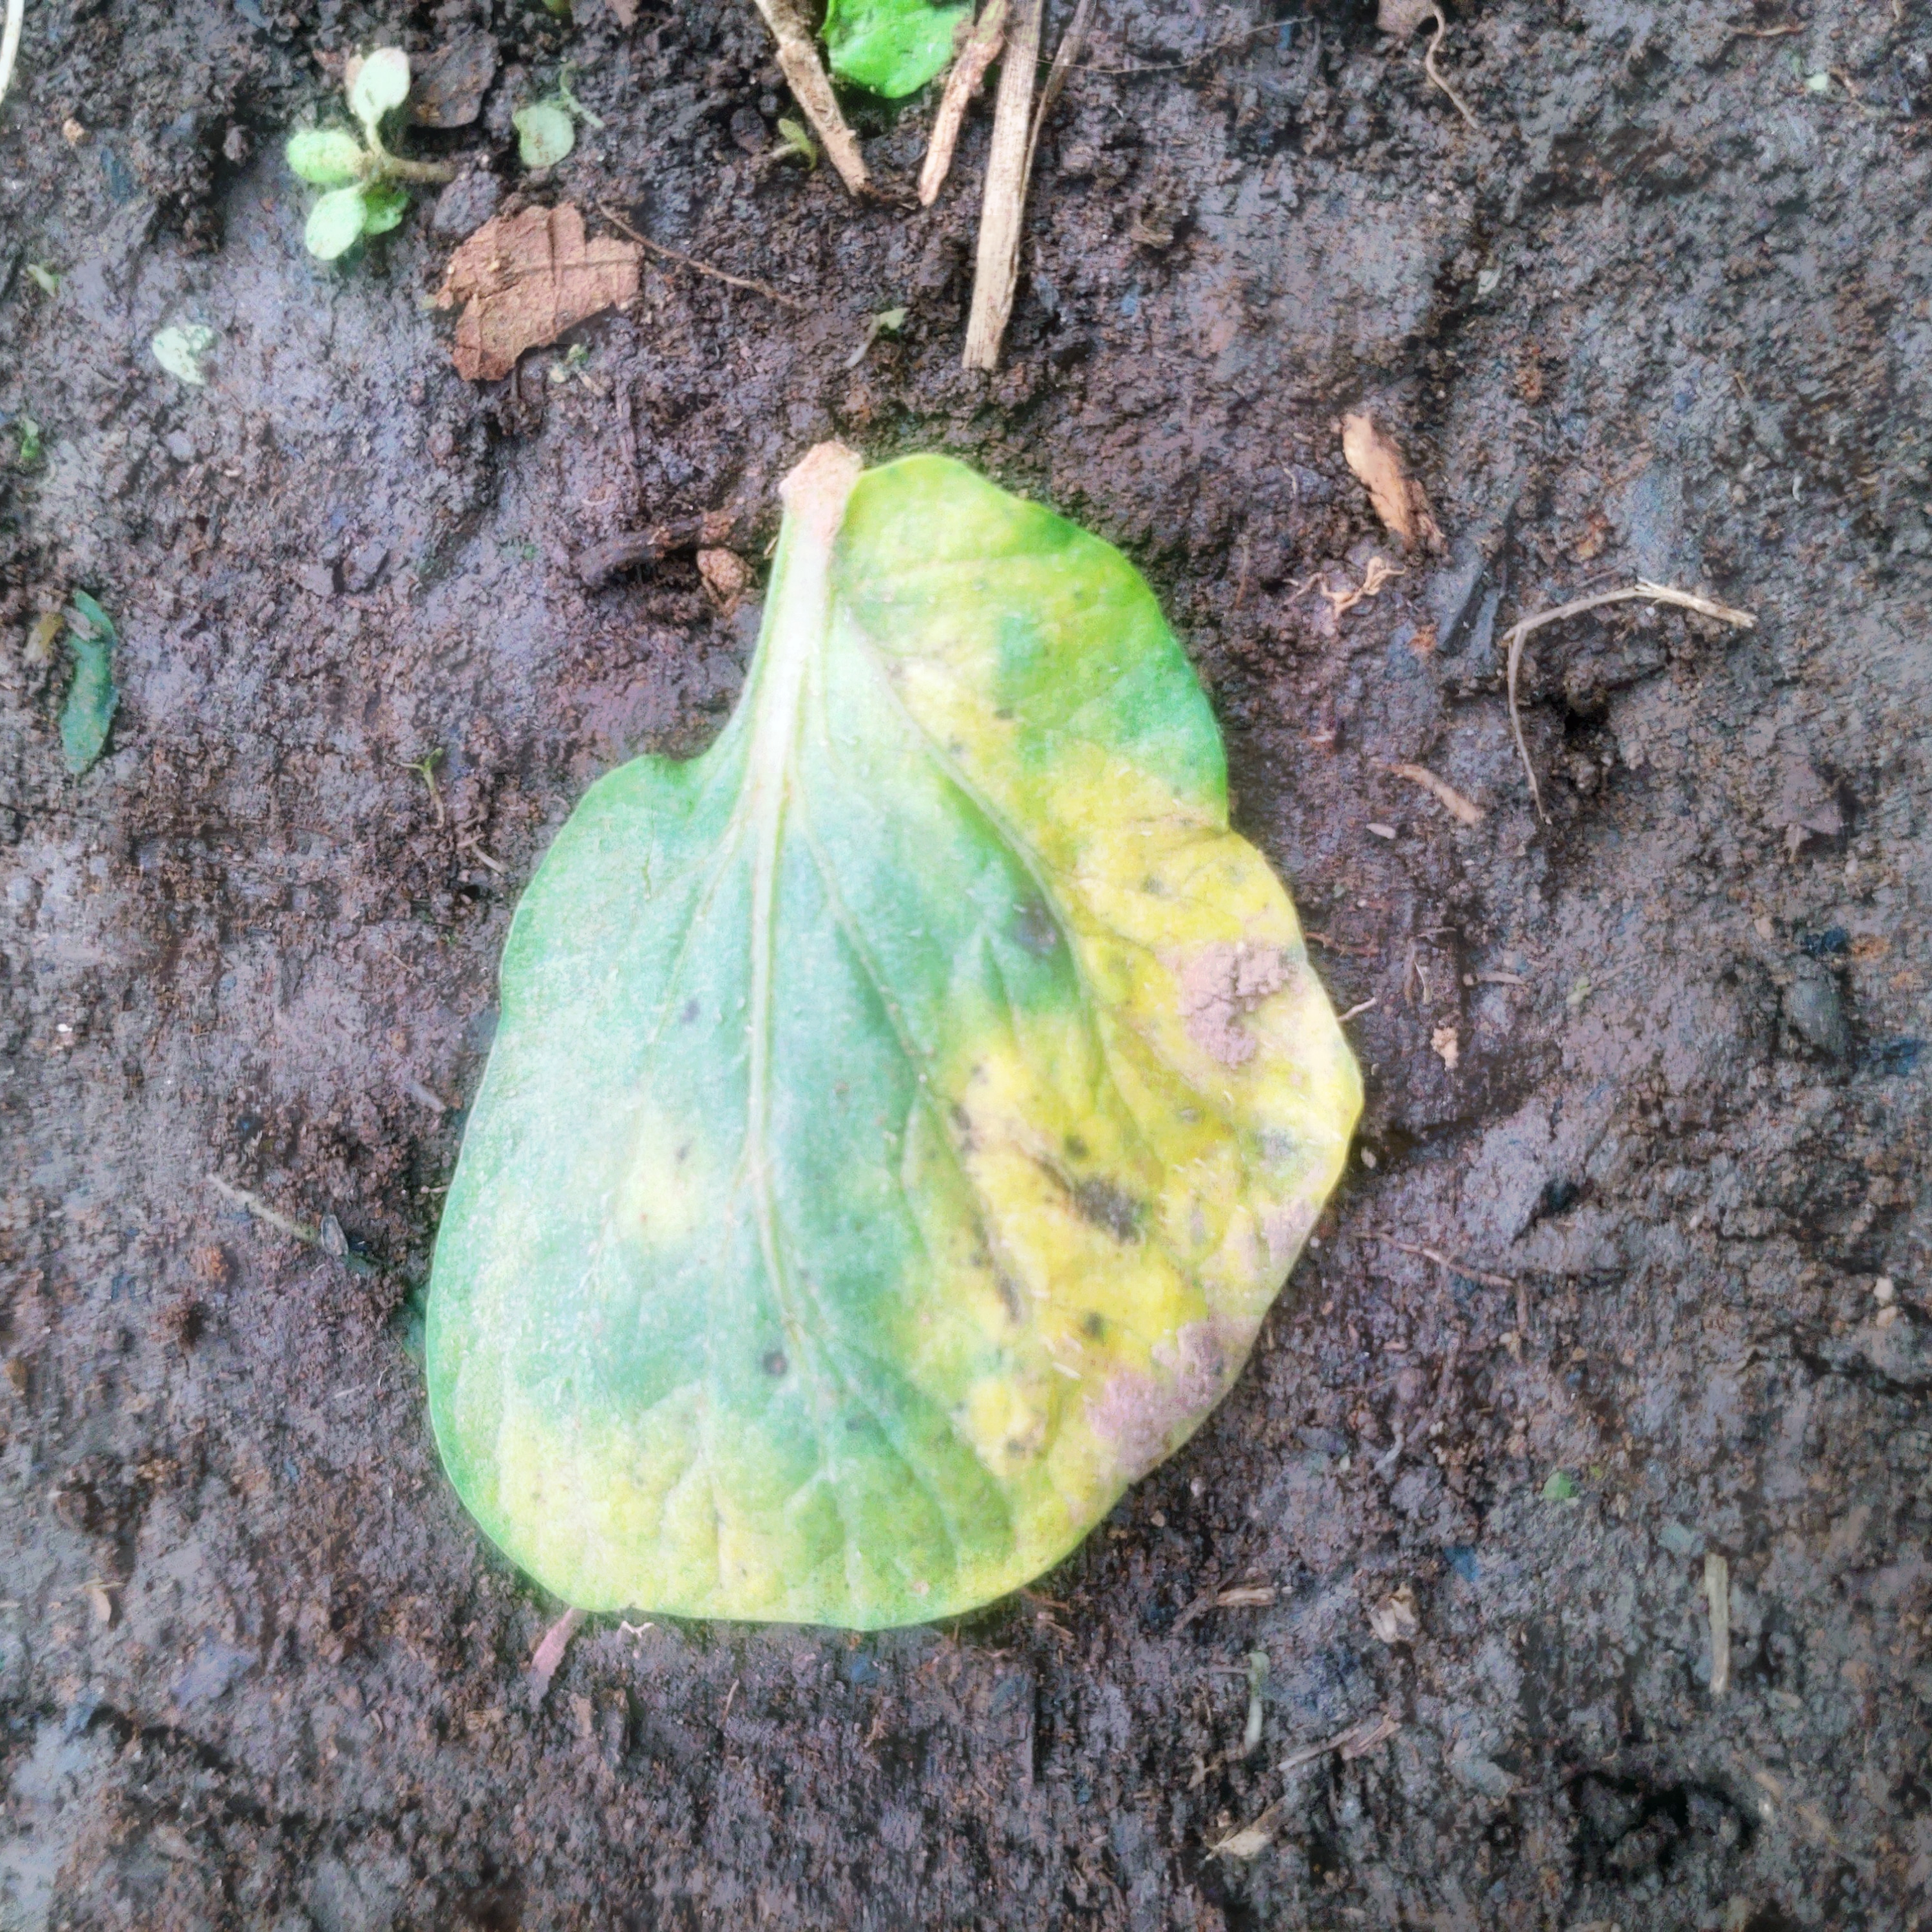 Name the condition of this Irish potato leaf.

late blight
